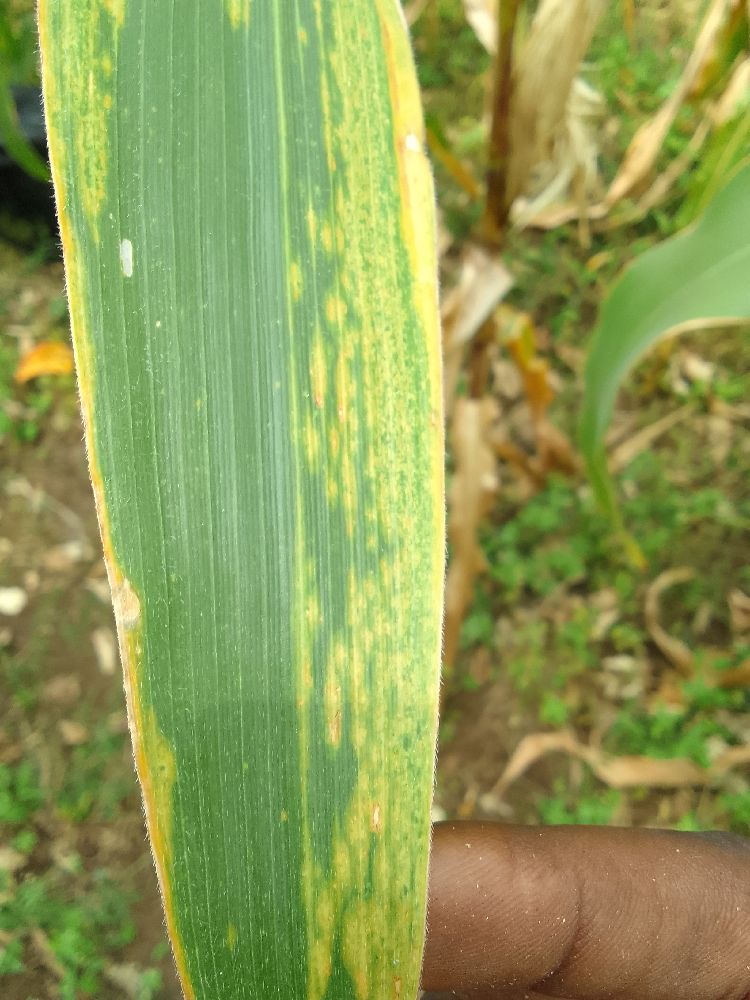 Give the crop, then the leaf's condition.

maize, maize lethal necrosis
